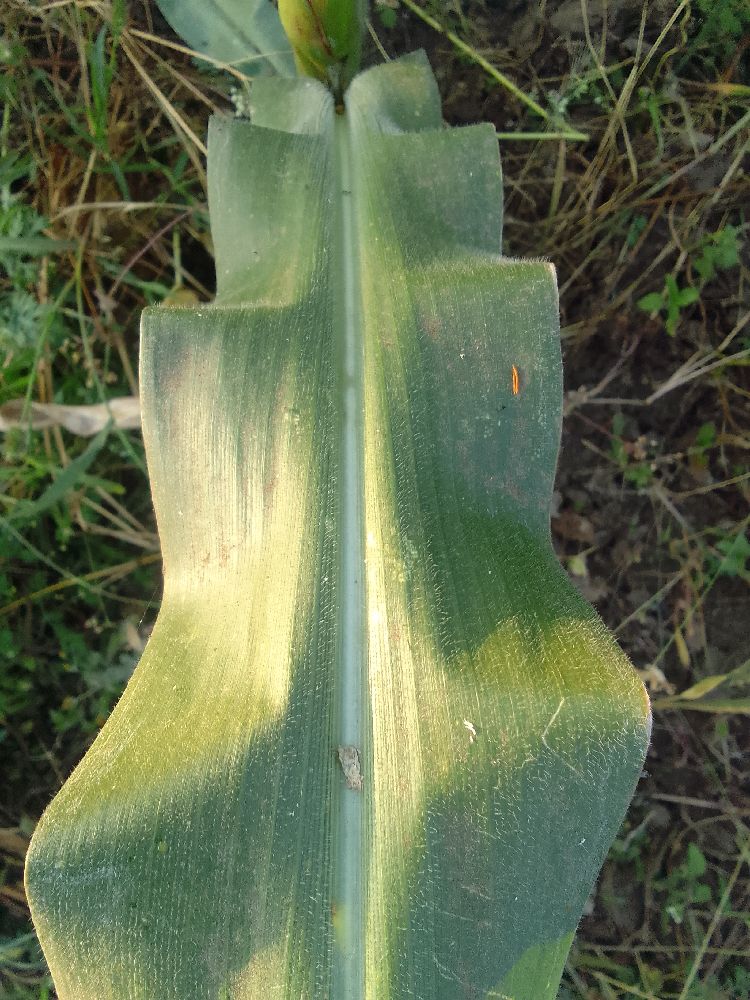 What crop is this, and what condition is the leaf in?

maize, healthy
